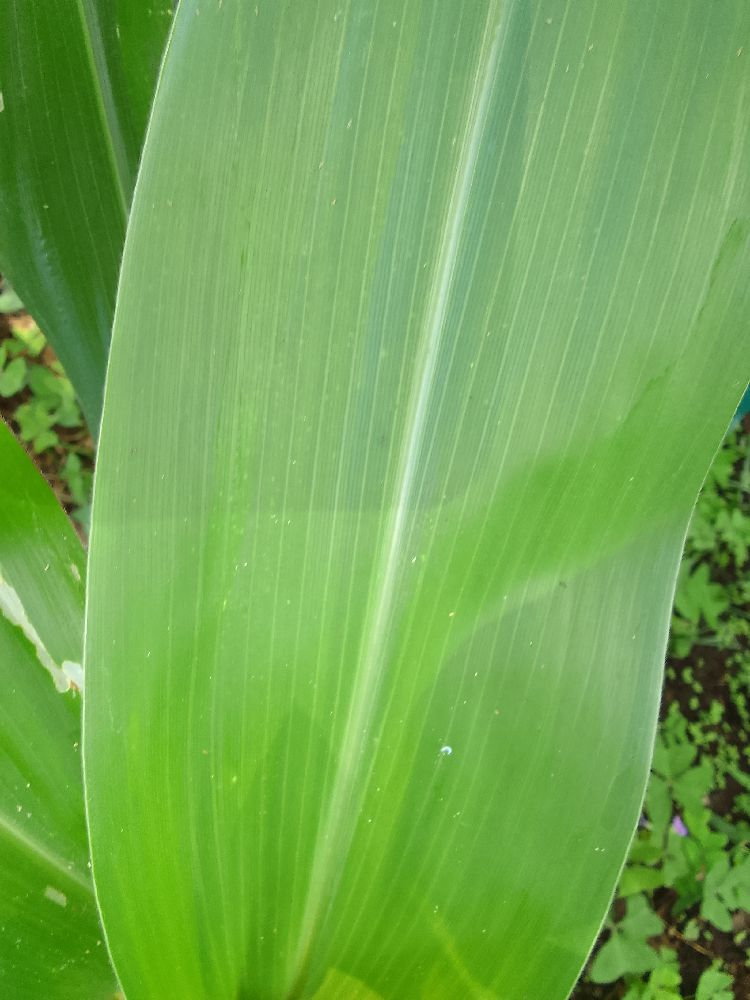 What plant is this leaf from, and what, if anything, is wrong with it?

maize, healthy
